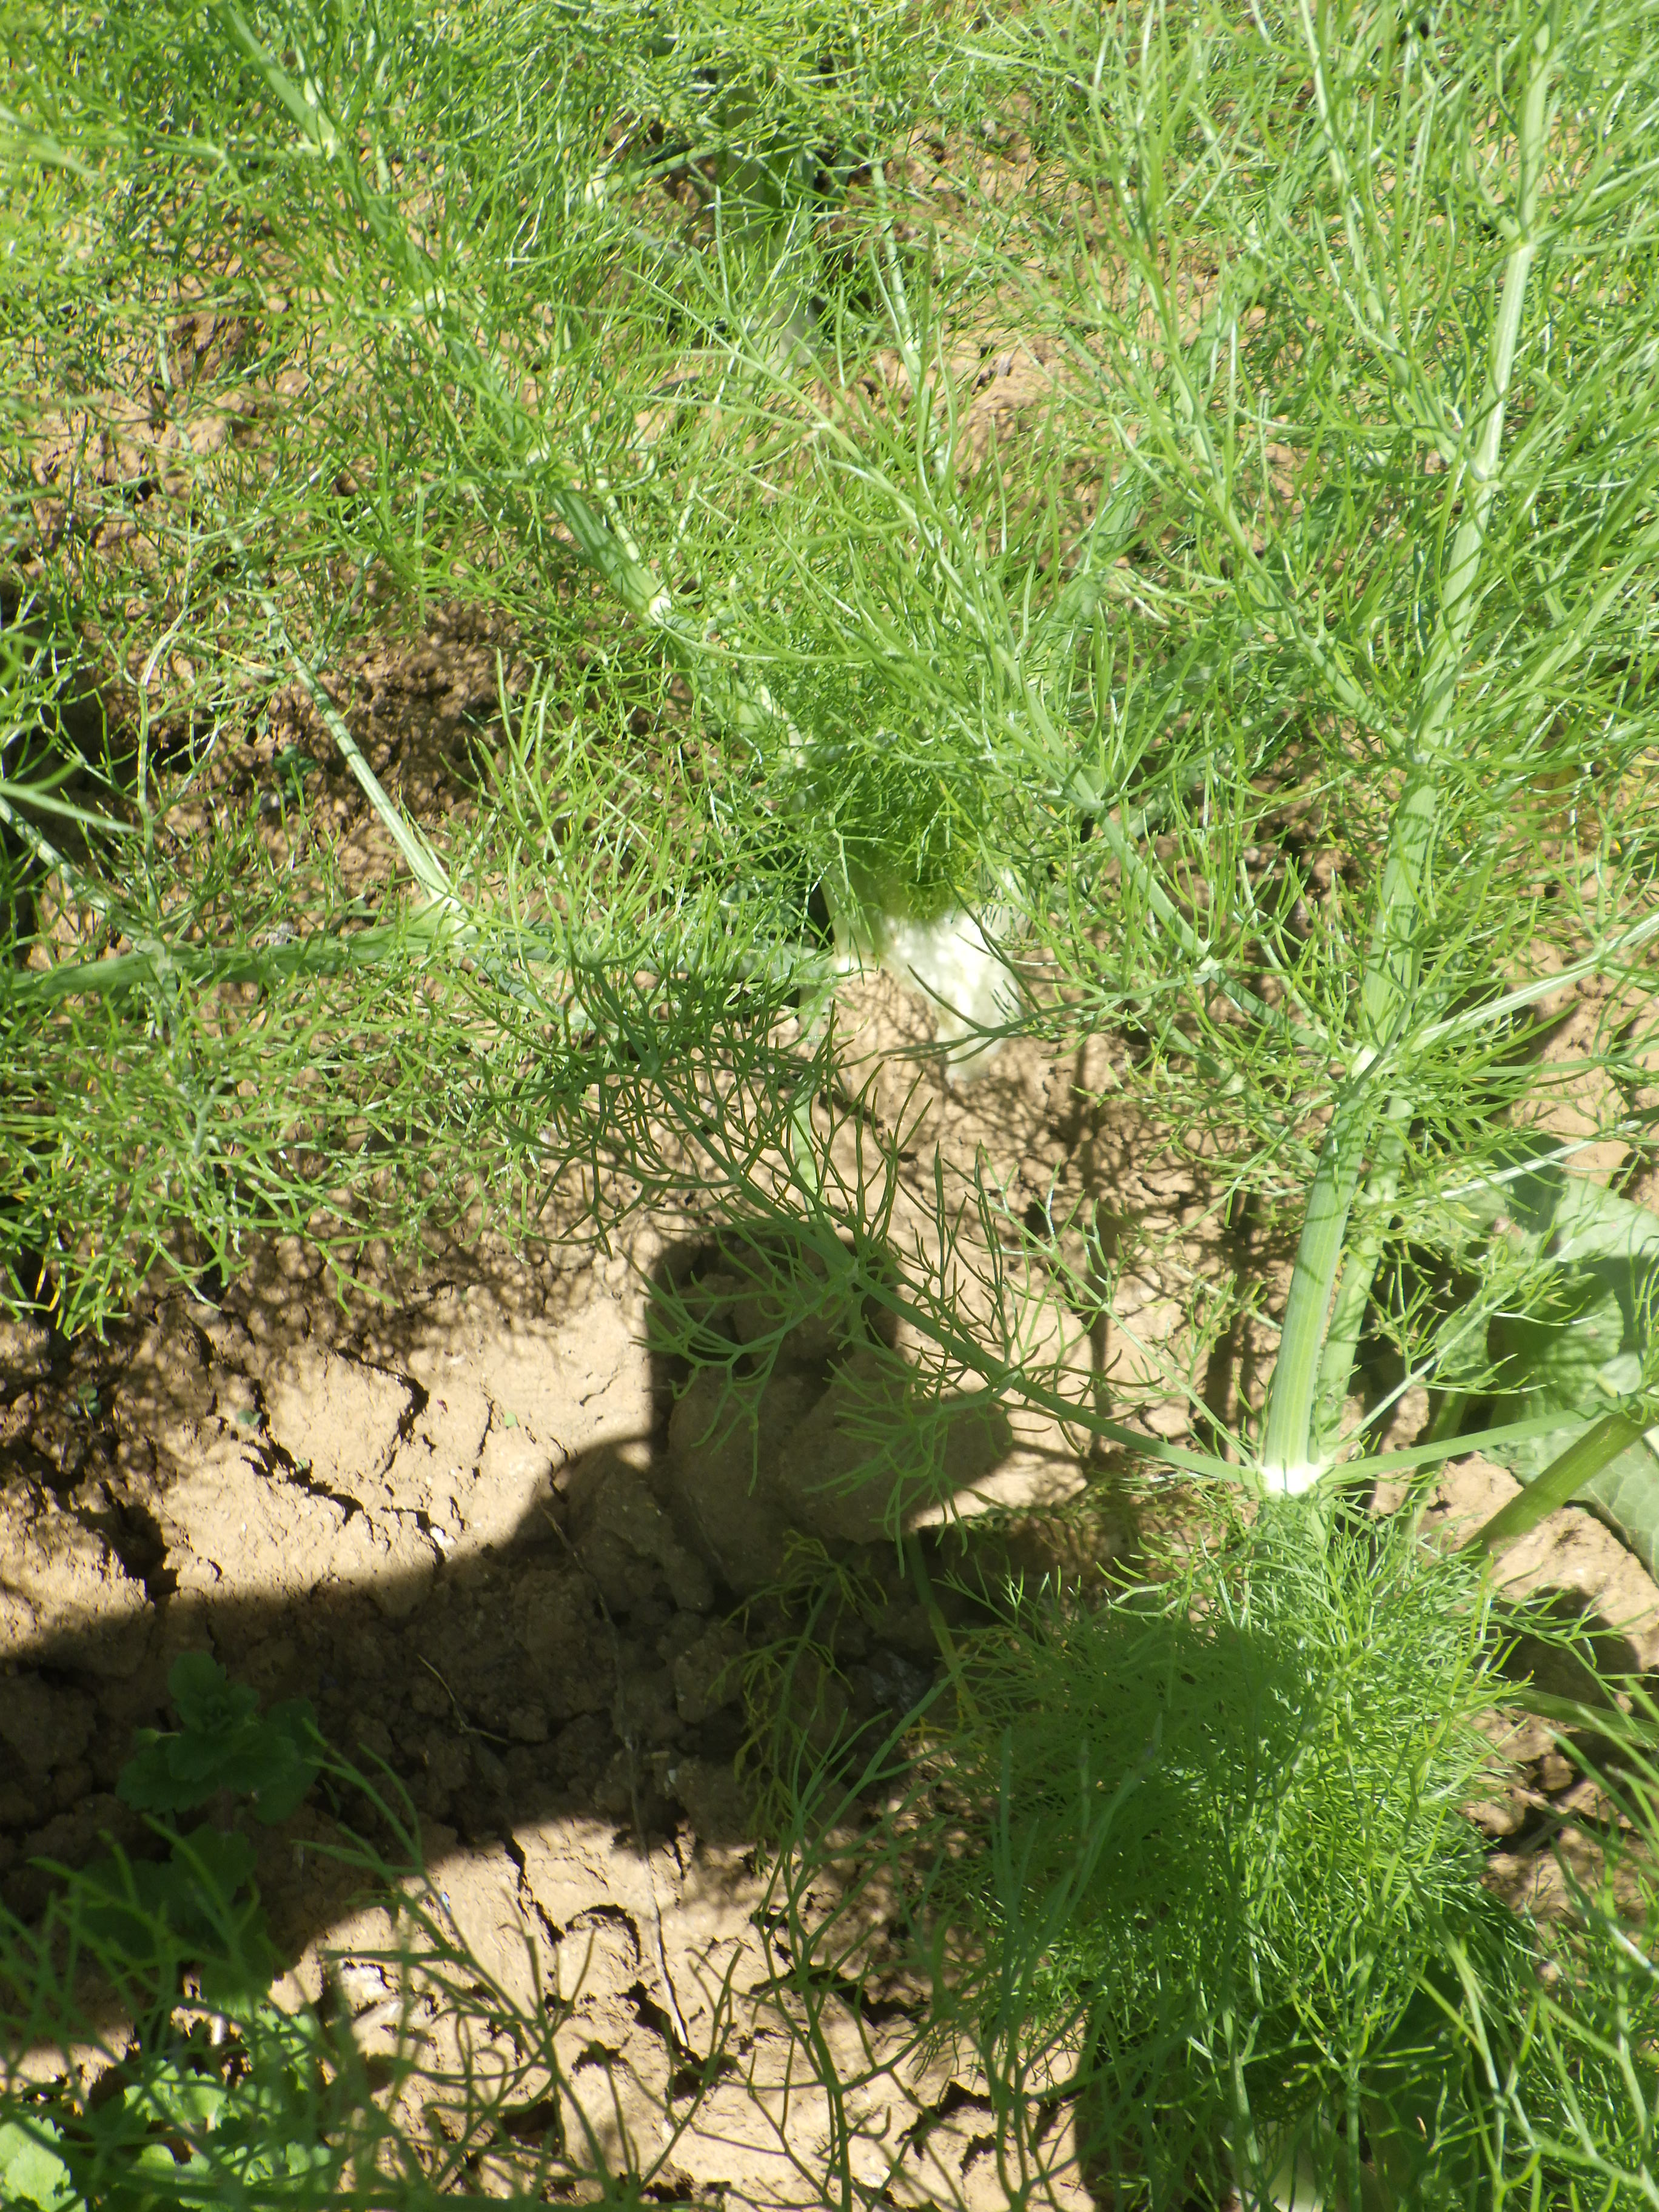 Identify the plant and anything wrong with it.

fennel, leaf blight
